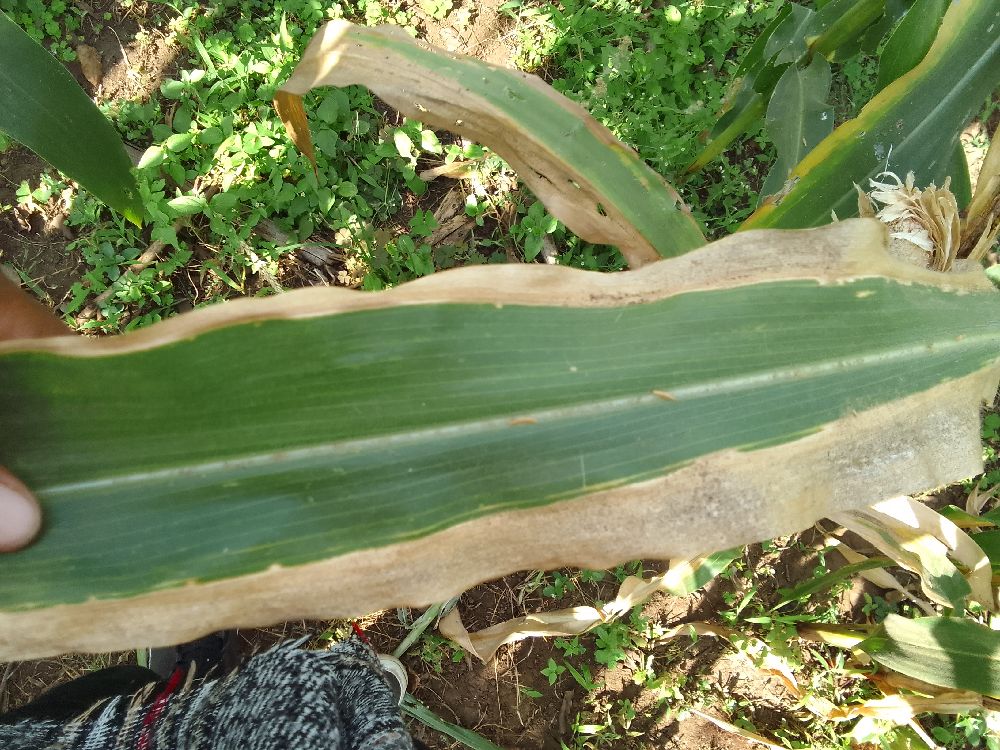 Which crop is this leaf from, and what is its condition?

maize, maize lethal necrosis
